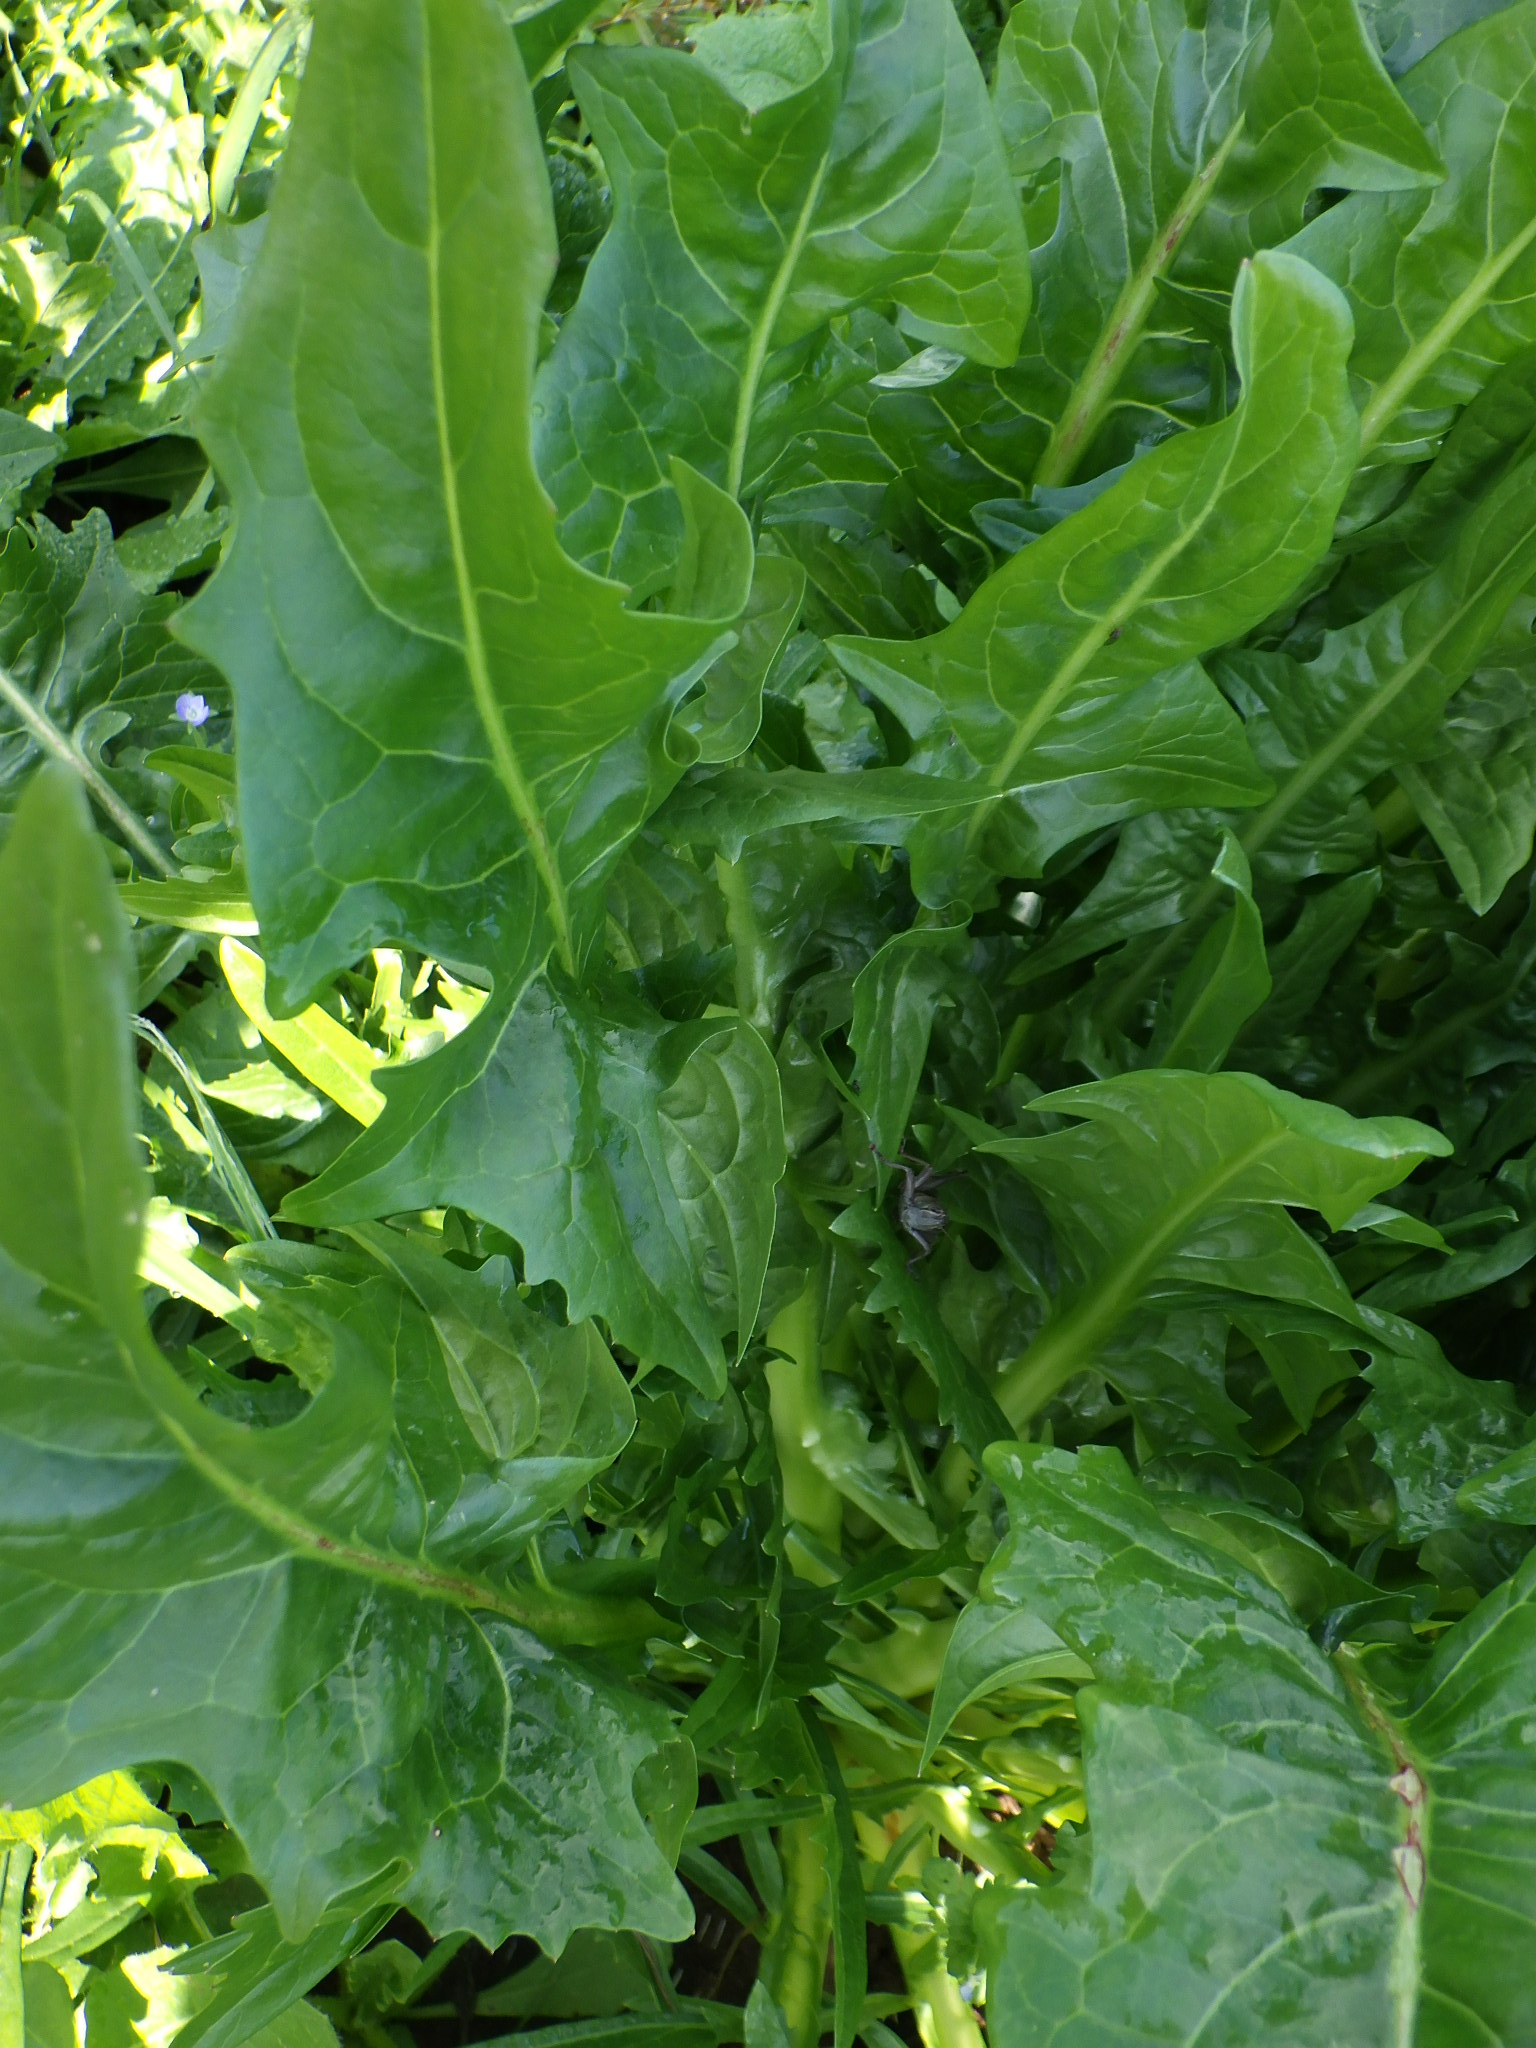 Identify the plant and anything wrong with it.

chicory, healthy
